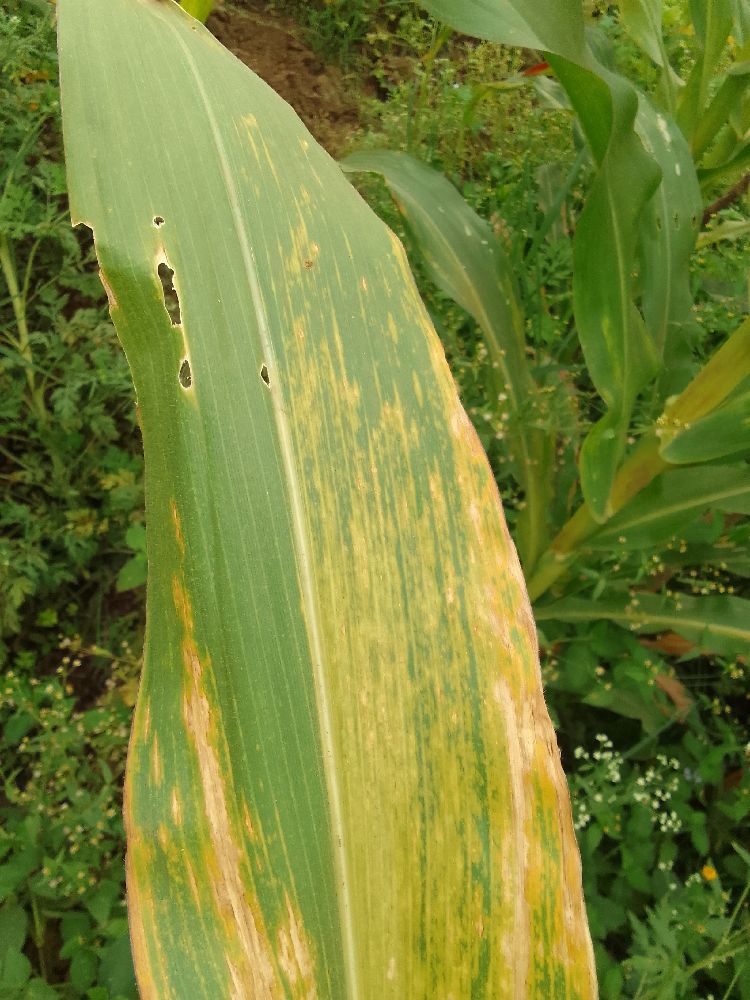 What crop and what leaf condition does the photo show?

maize, maize lethal necrosis
